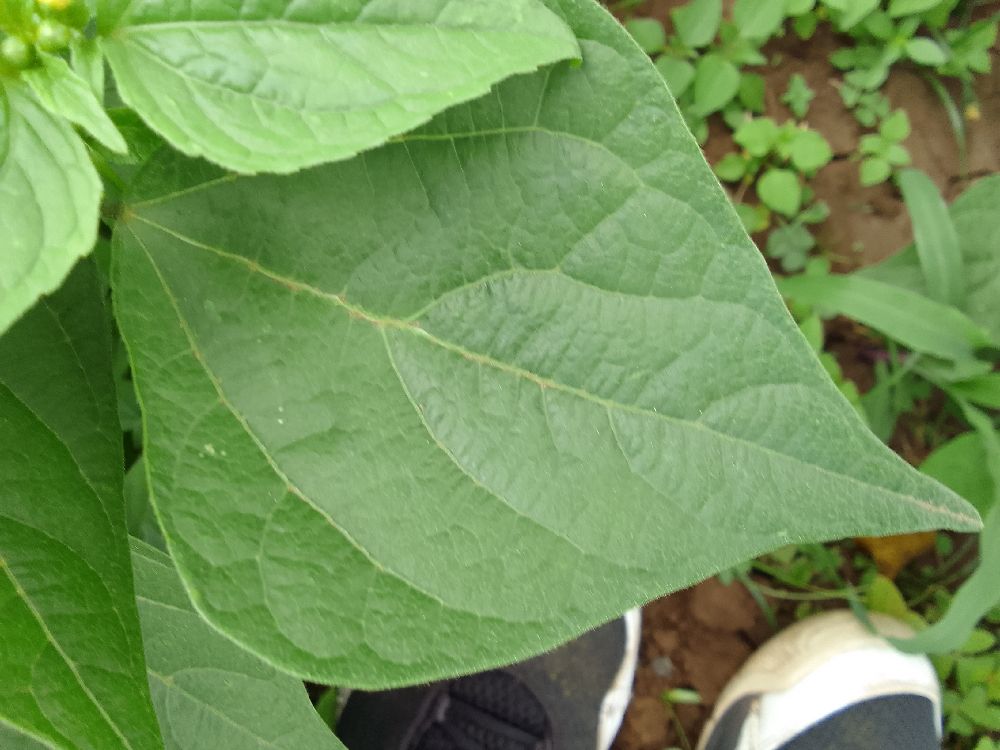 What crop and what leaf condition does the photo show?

common bean, healthy
